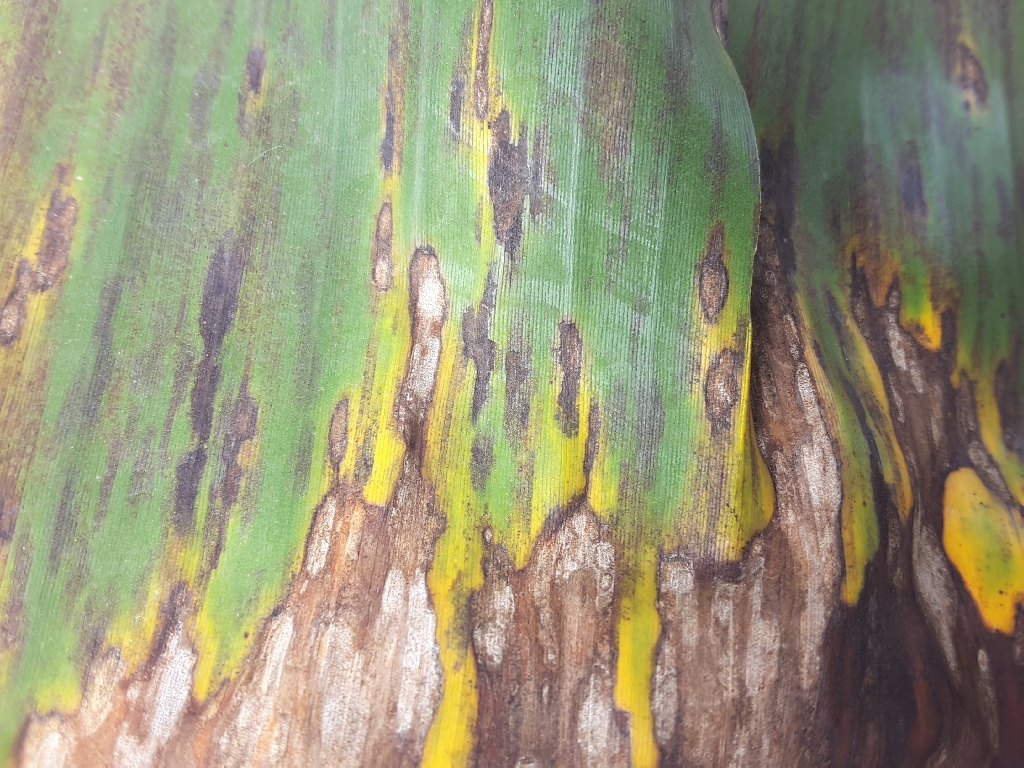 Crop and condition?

banana, black sigatoka
